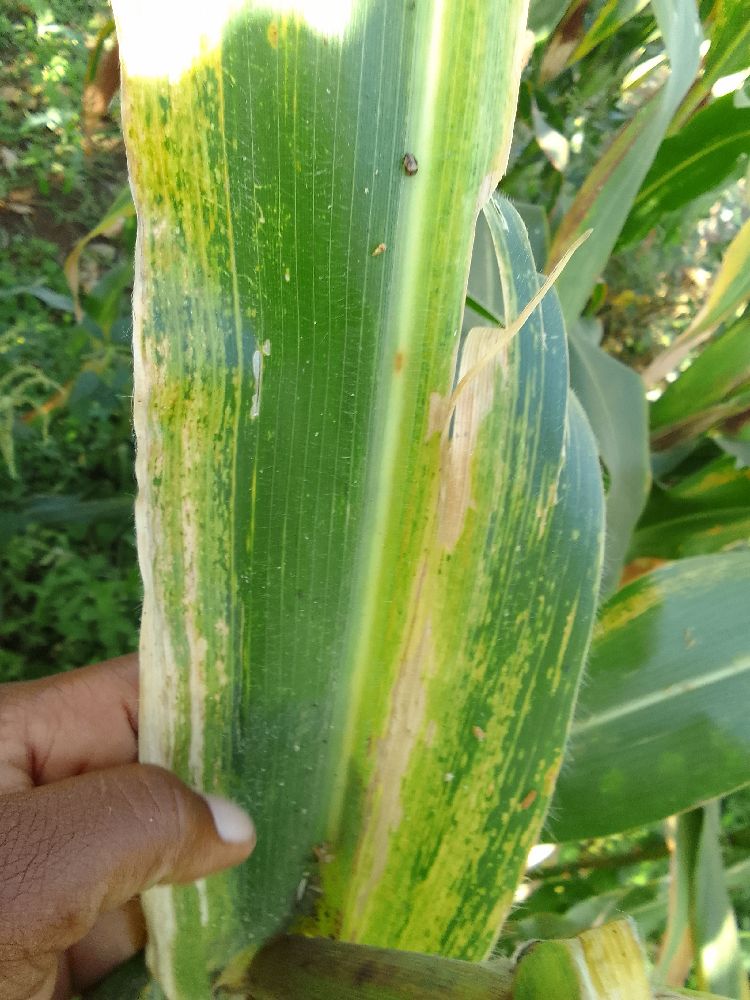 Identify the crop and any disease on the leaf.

maize, maize lethal necrosis
